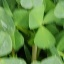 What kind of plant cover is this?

unstructured weed
